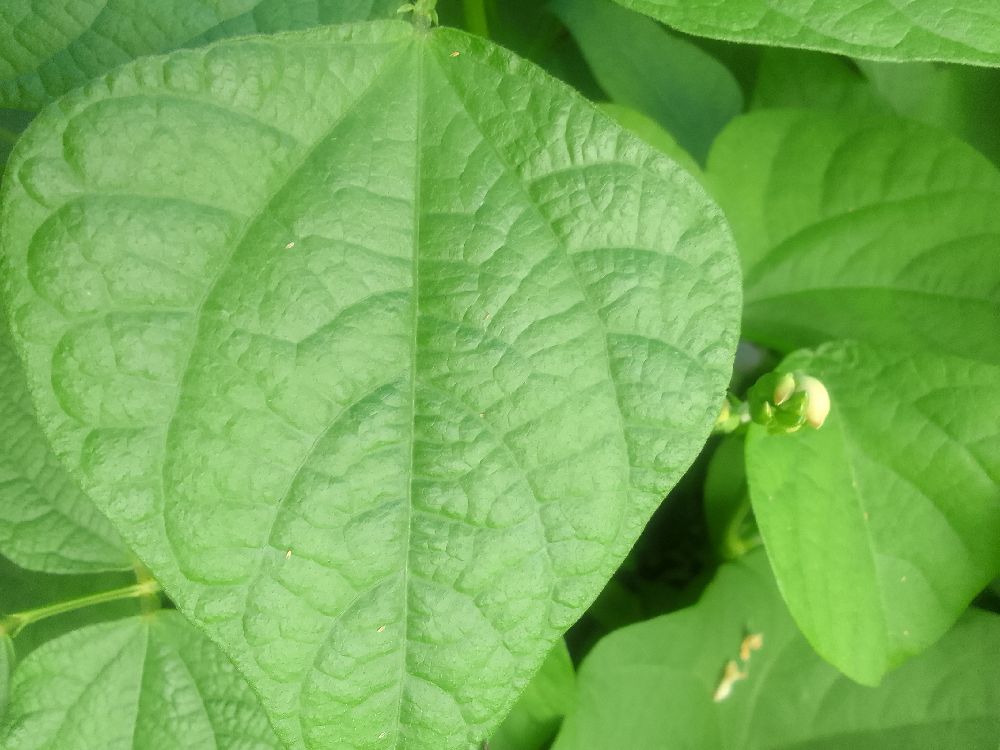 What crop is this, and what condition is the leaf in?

common bean, healthy
